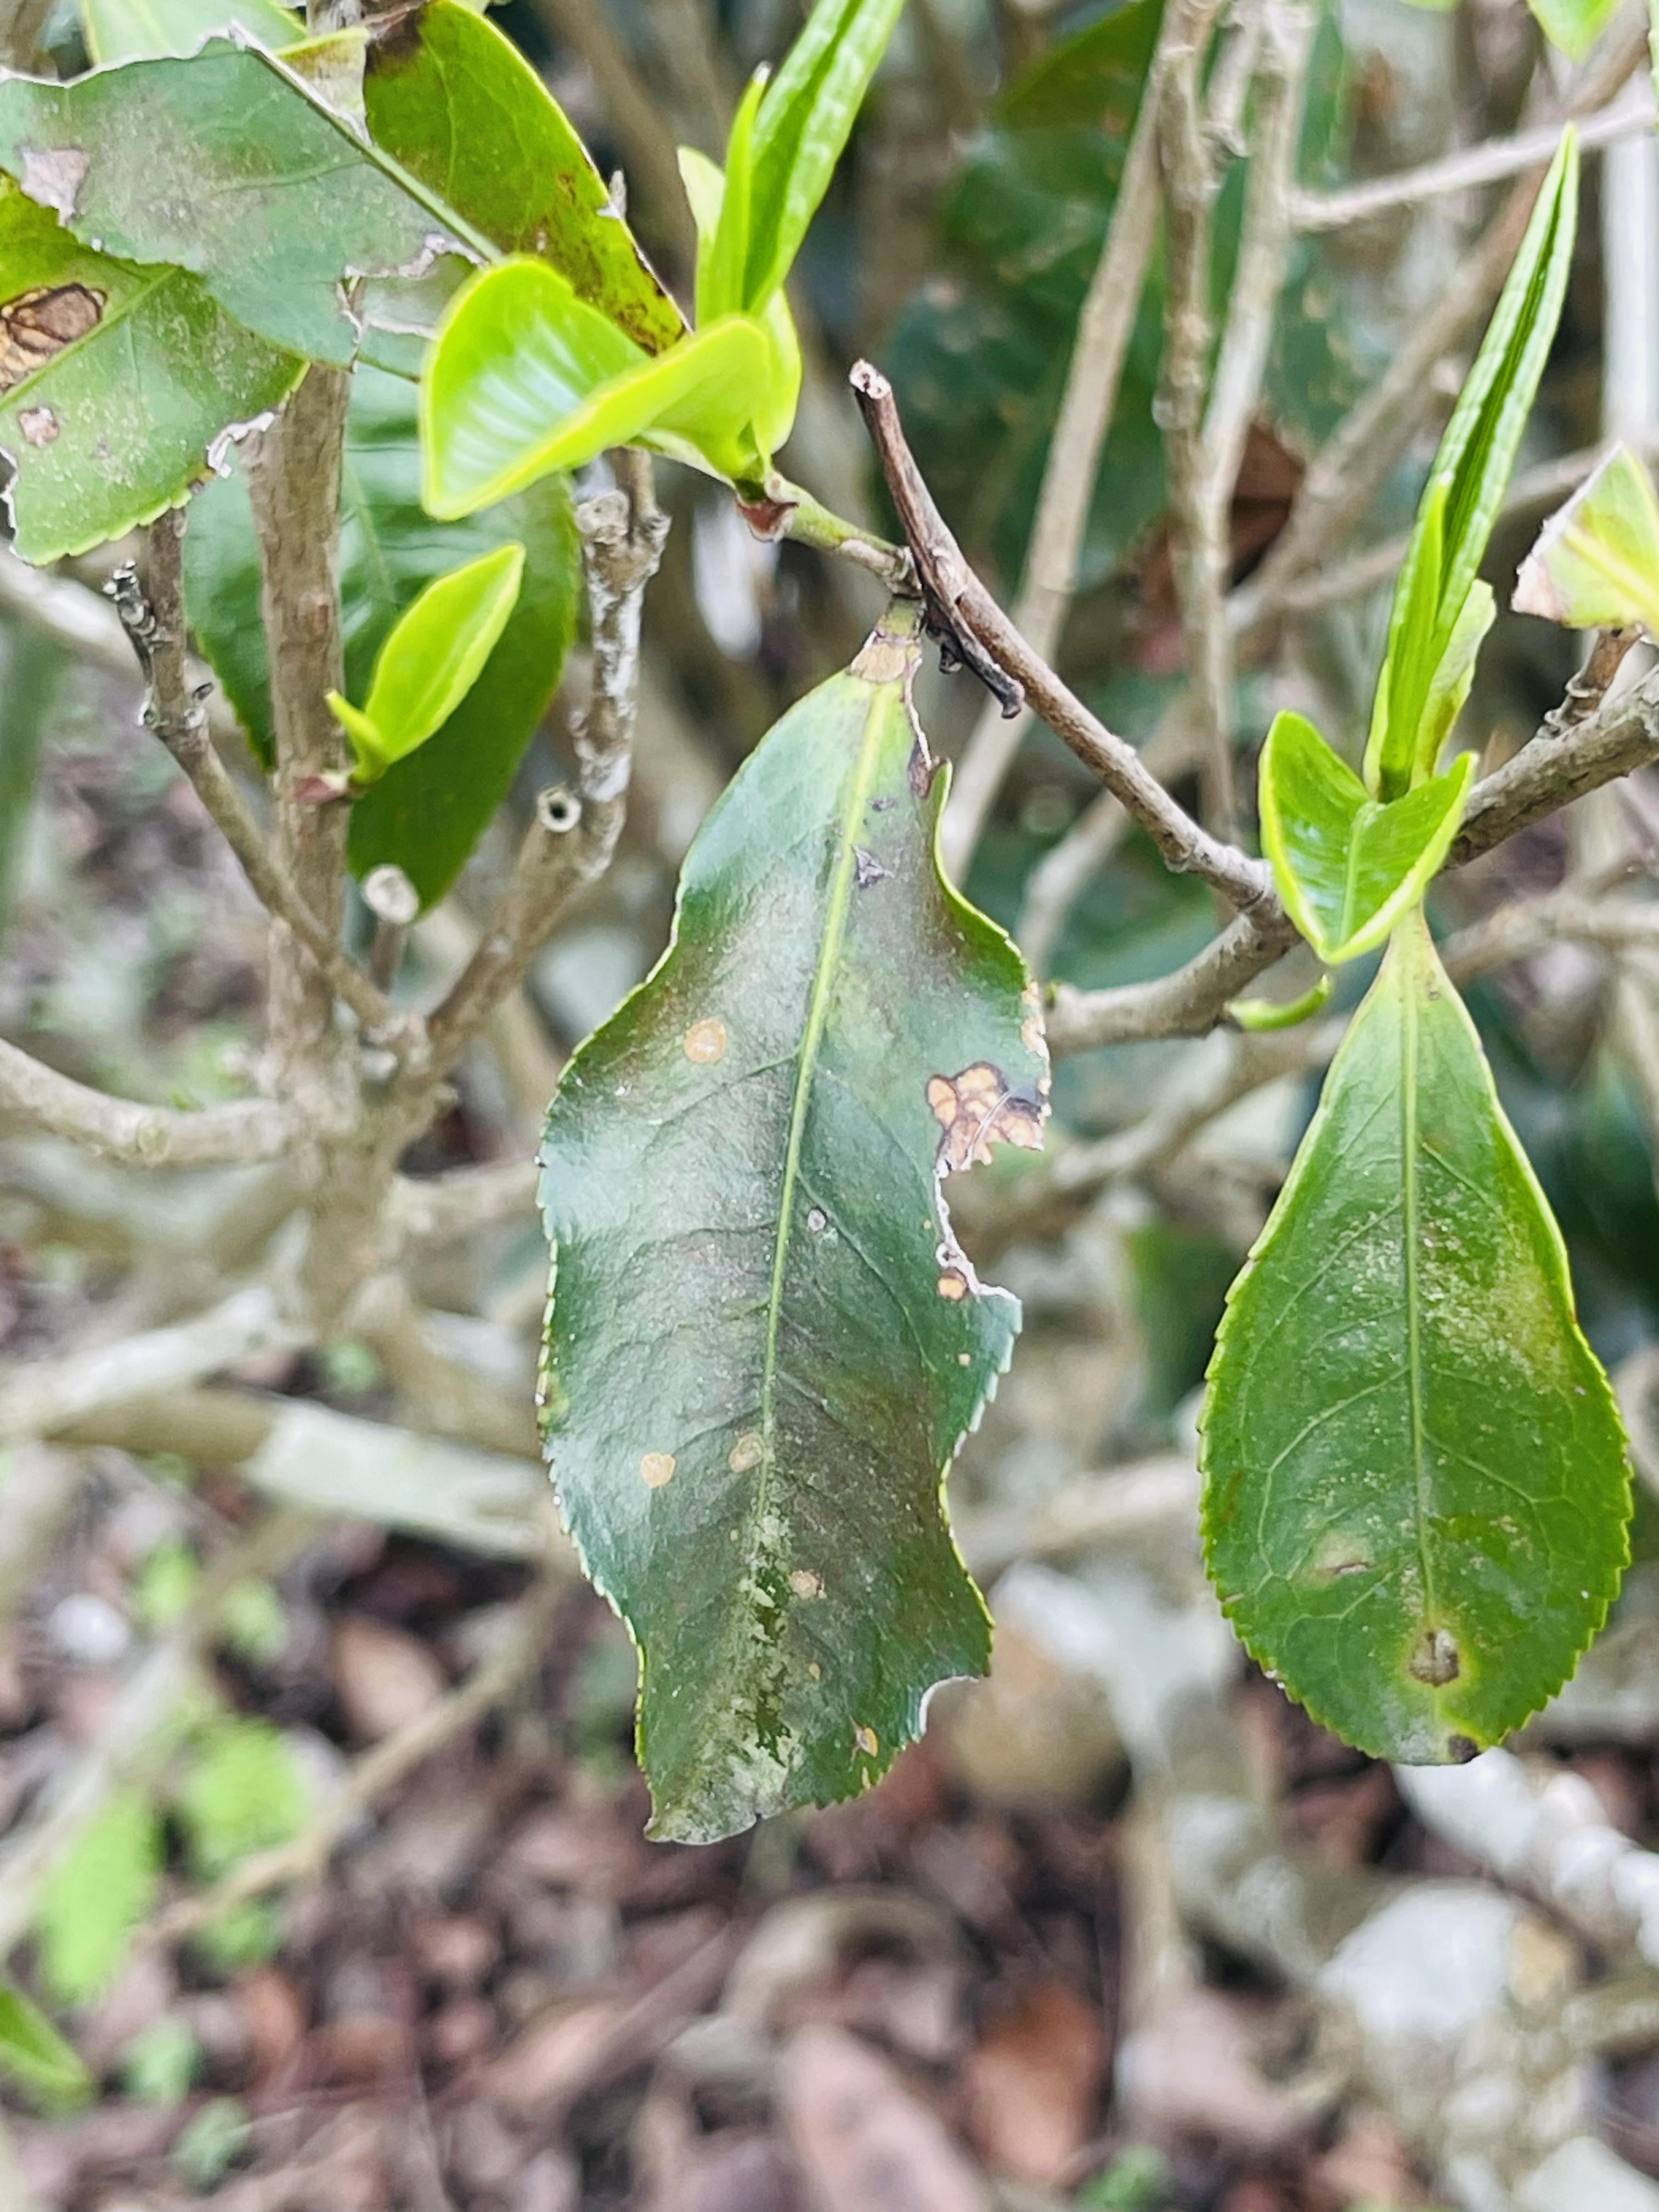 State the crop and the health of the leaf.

tea, red rust
